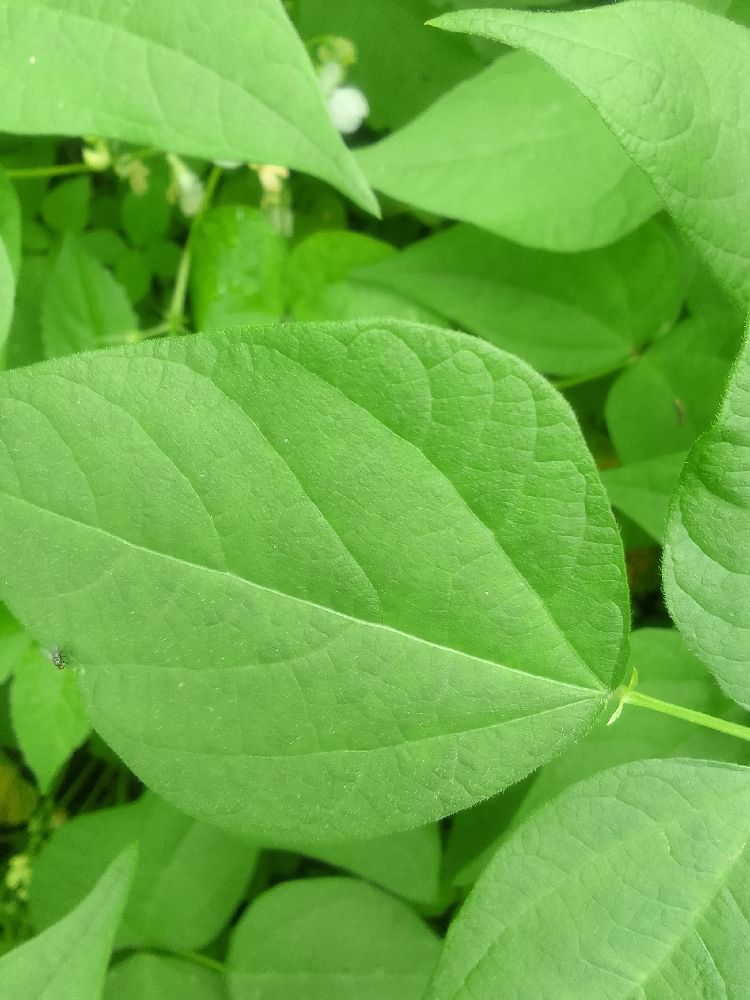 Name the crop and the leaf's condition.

common bean, healthy
